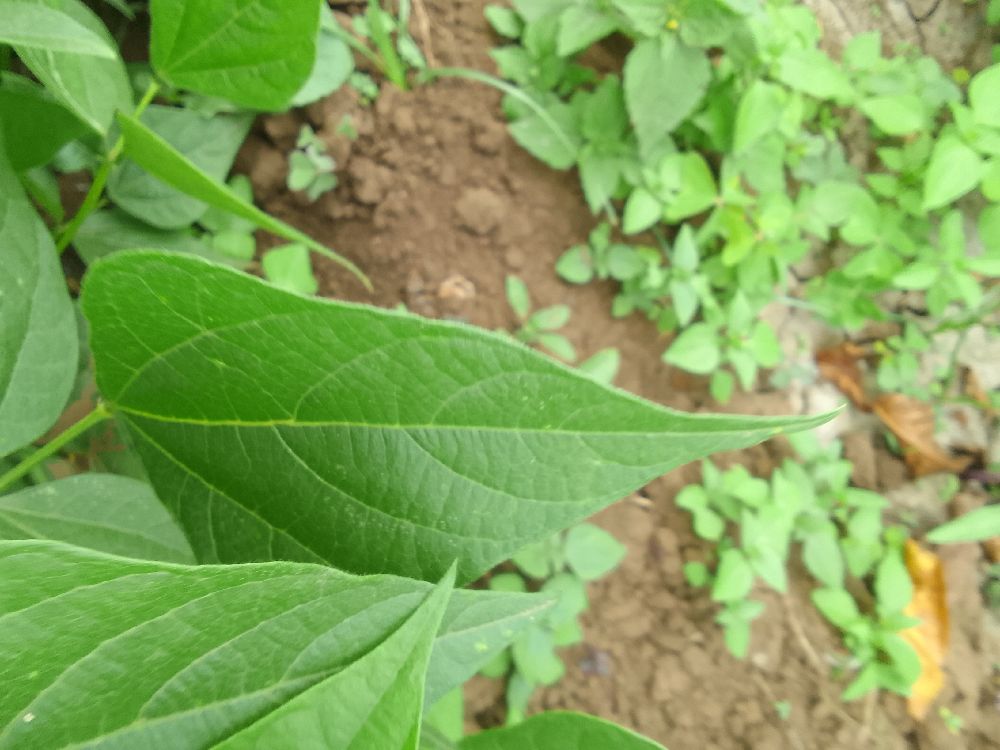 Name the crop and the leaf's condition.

common bean, healthy
